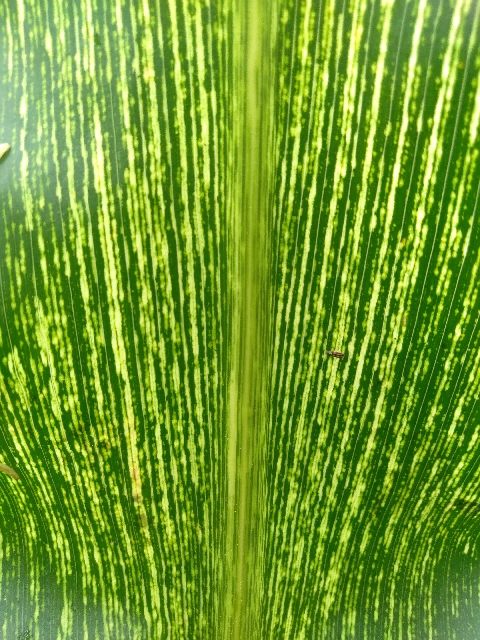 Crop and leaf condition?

maize, maize streak virus
